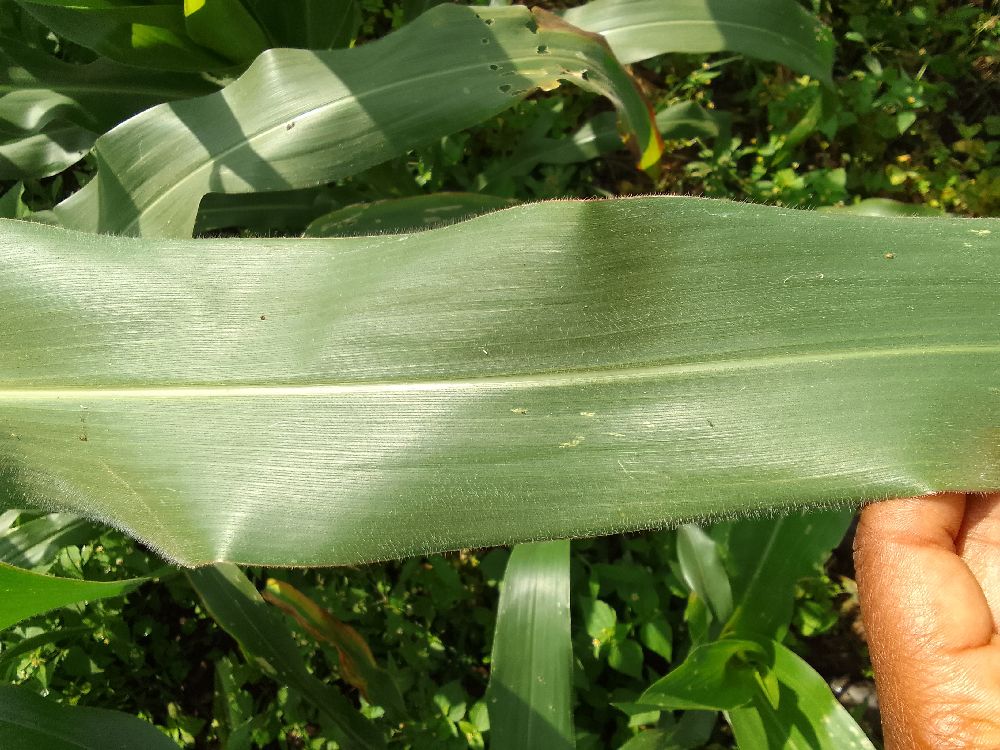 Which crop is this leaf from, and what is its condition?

maize, healthy
